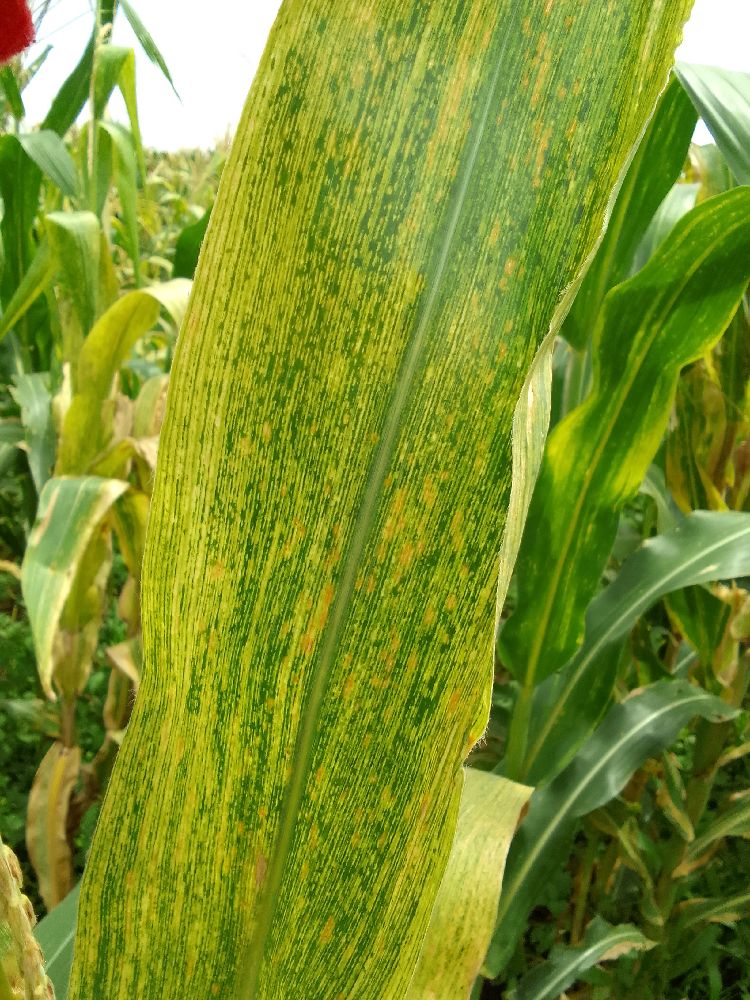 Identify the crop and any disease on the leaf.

maize, maize lethal necrosis
